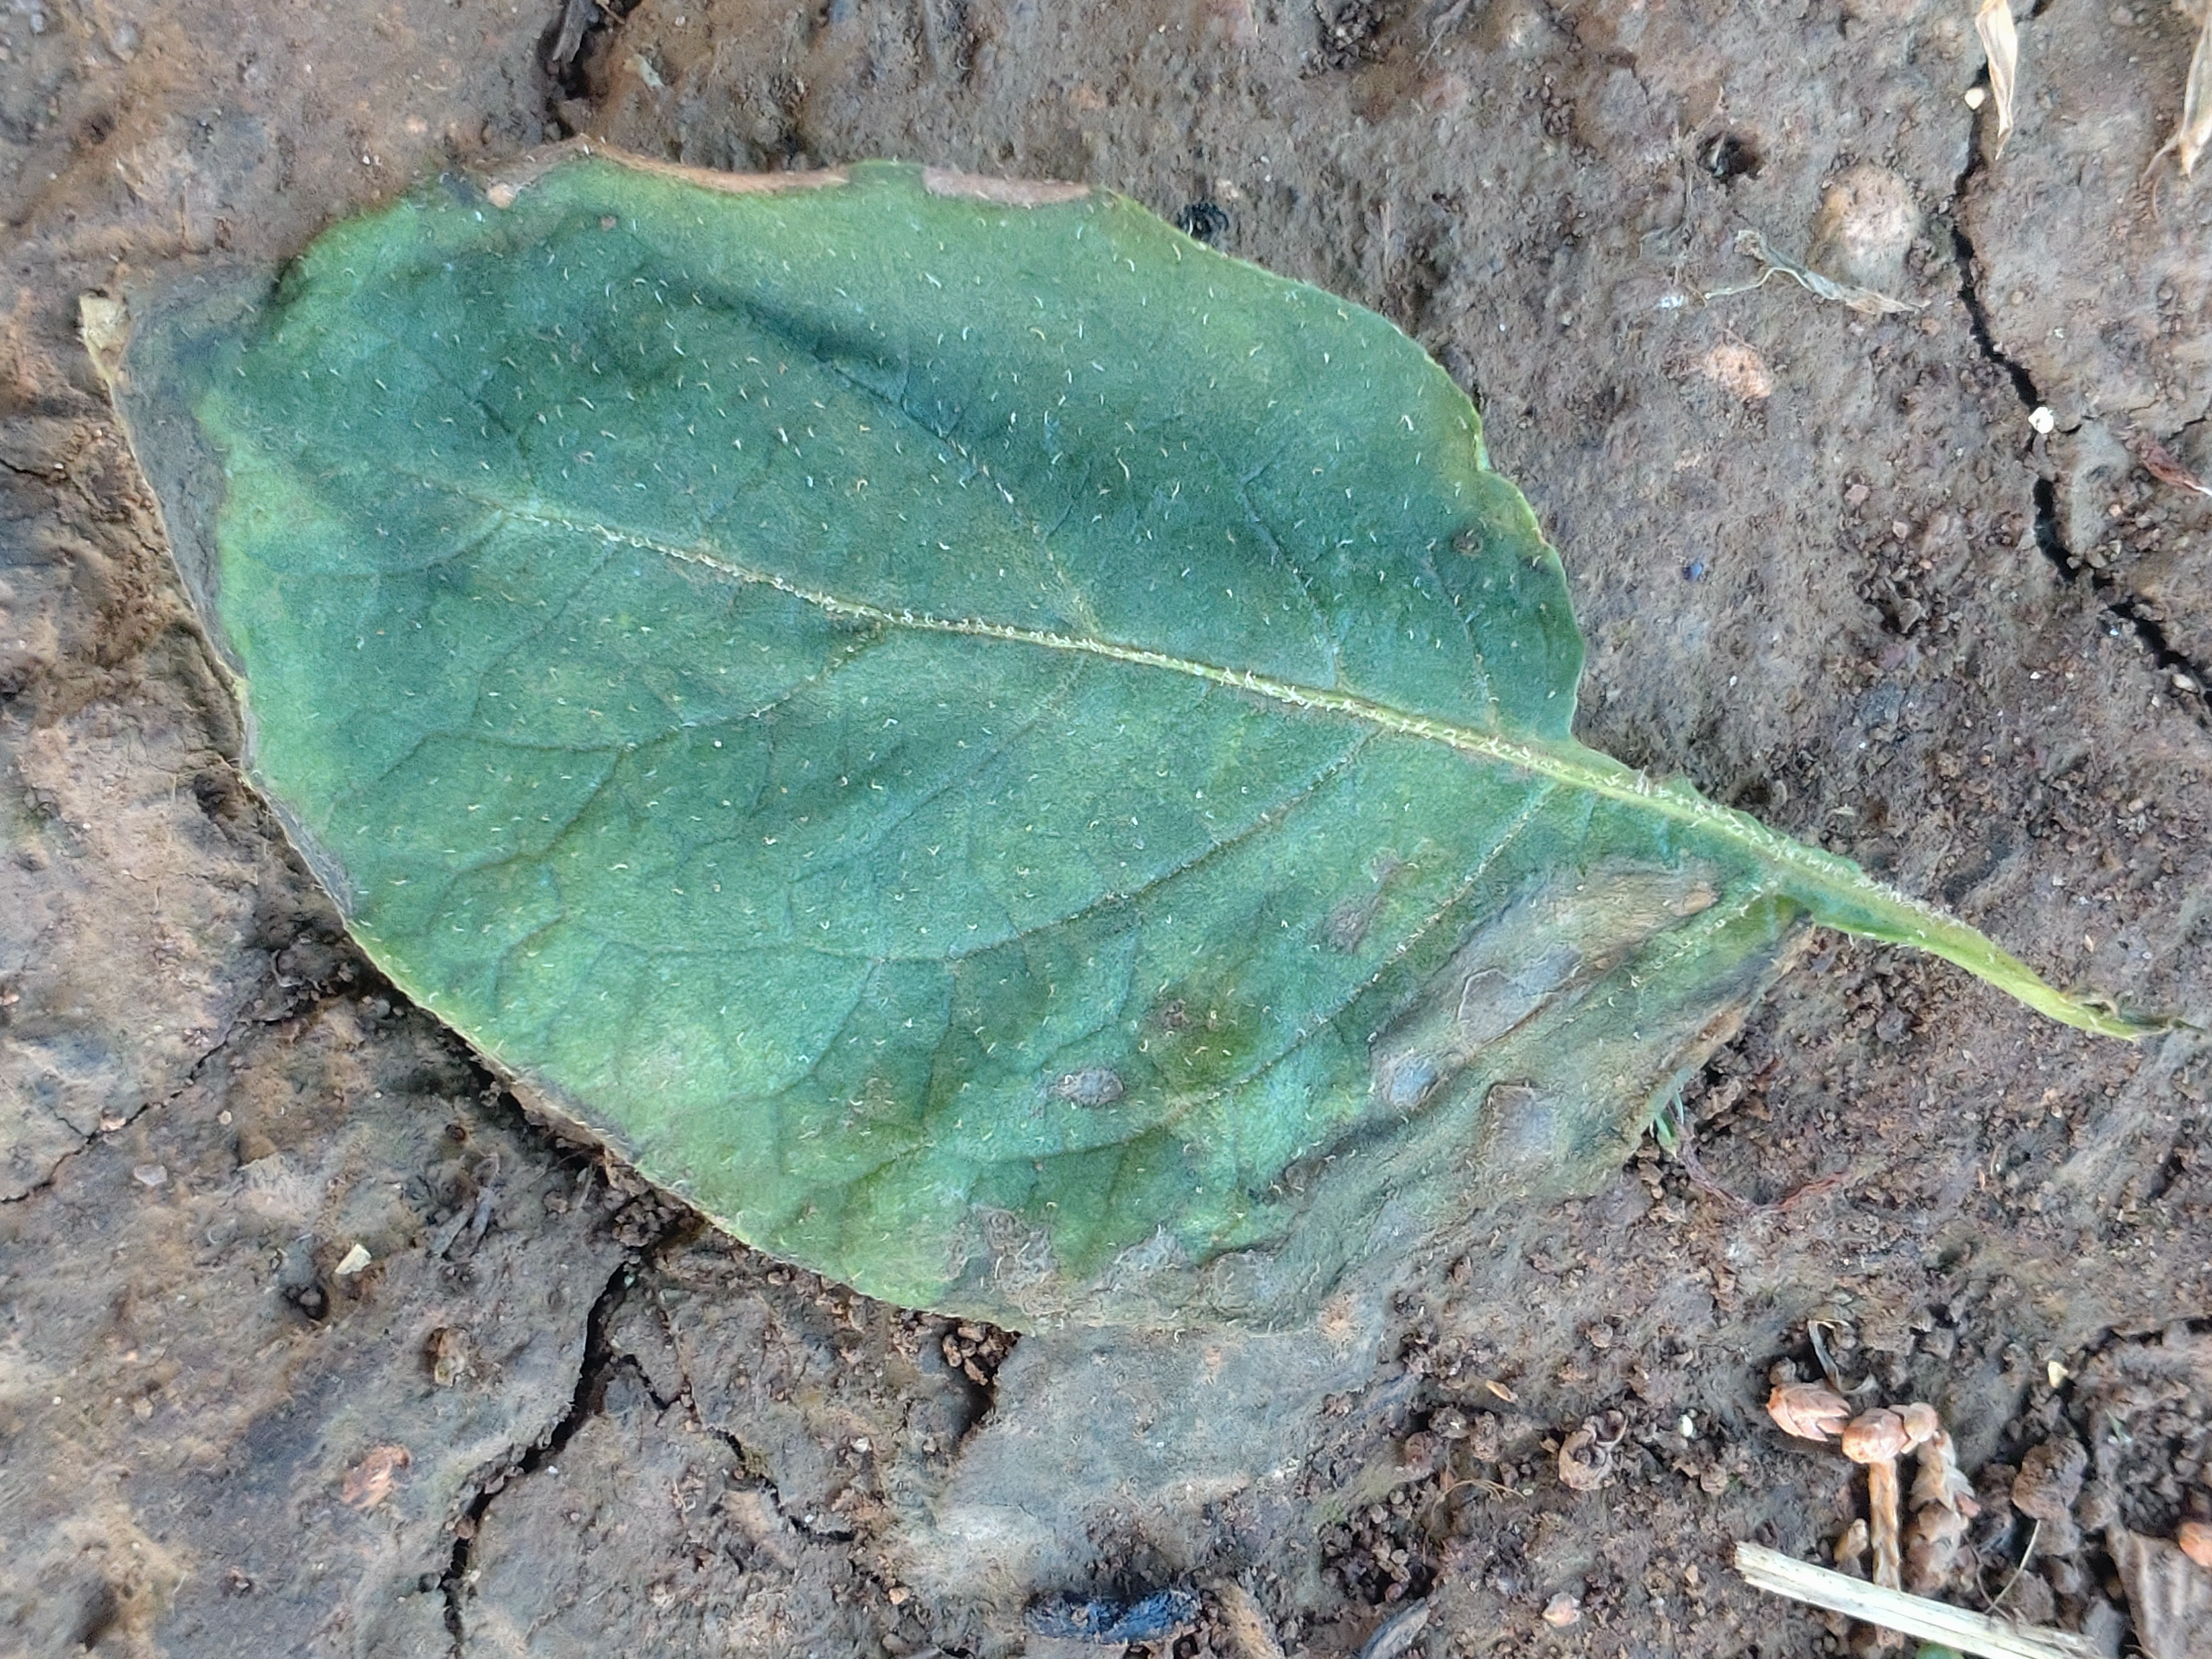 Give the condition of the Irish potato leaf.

early blight
